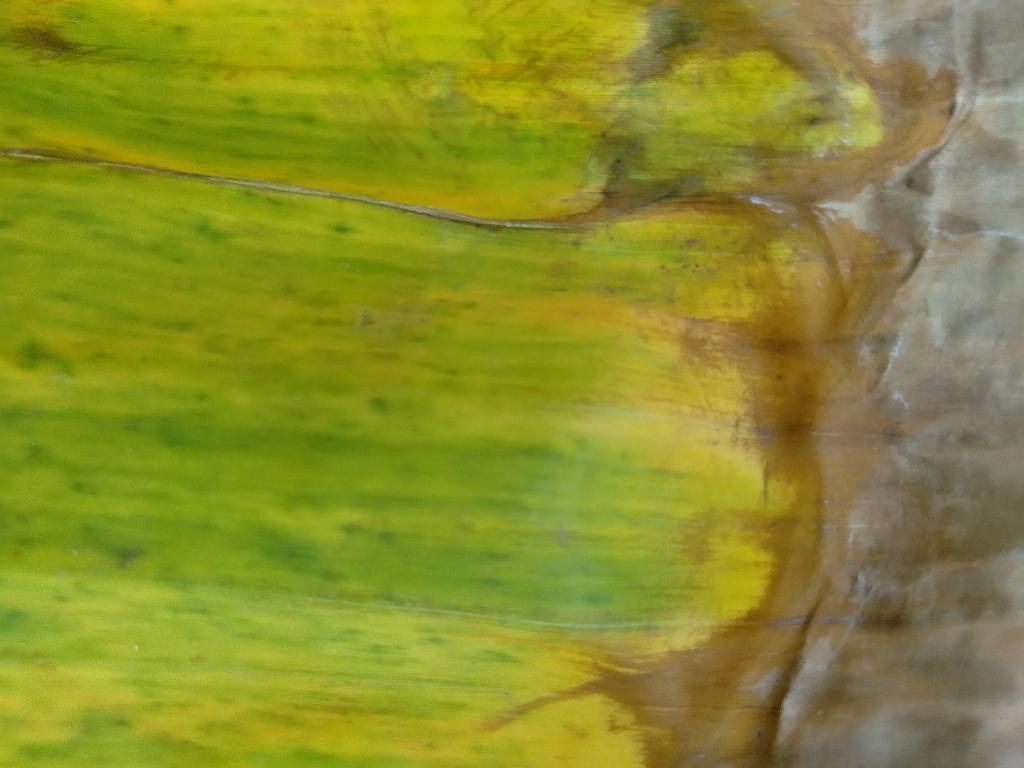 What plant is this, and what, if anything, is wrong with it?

banana, fusarium wilt race 1
